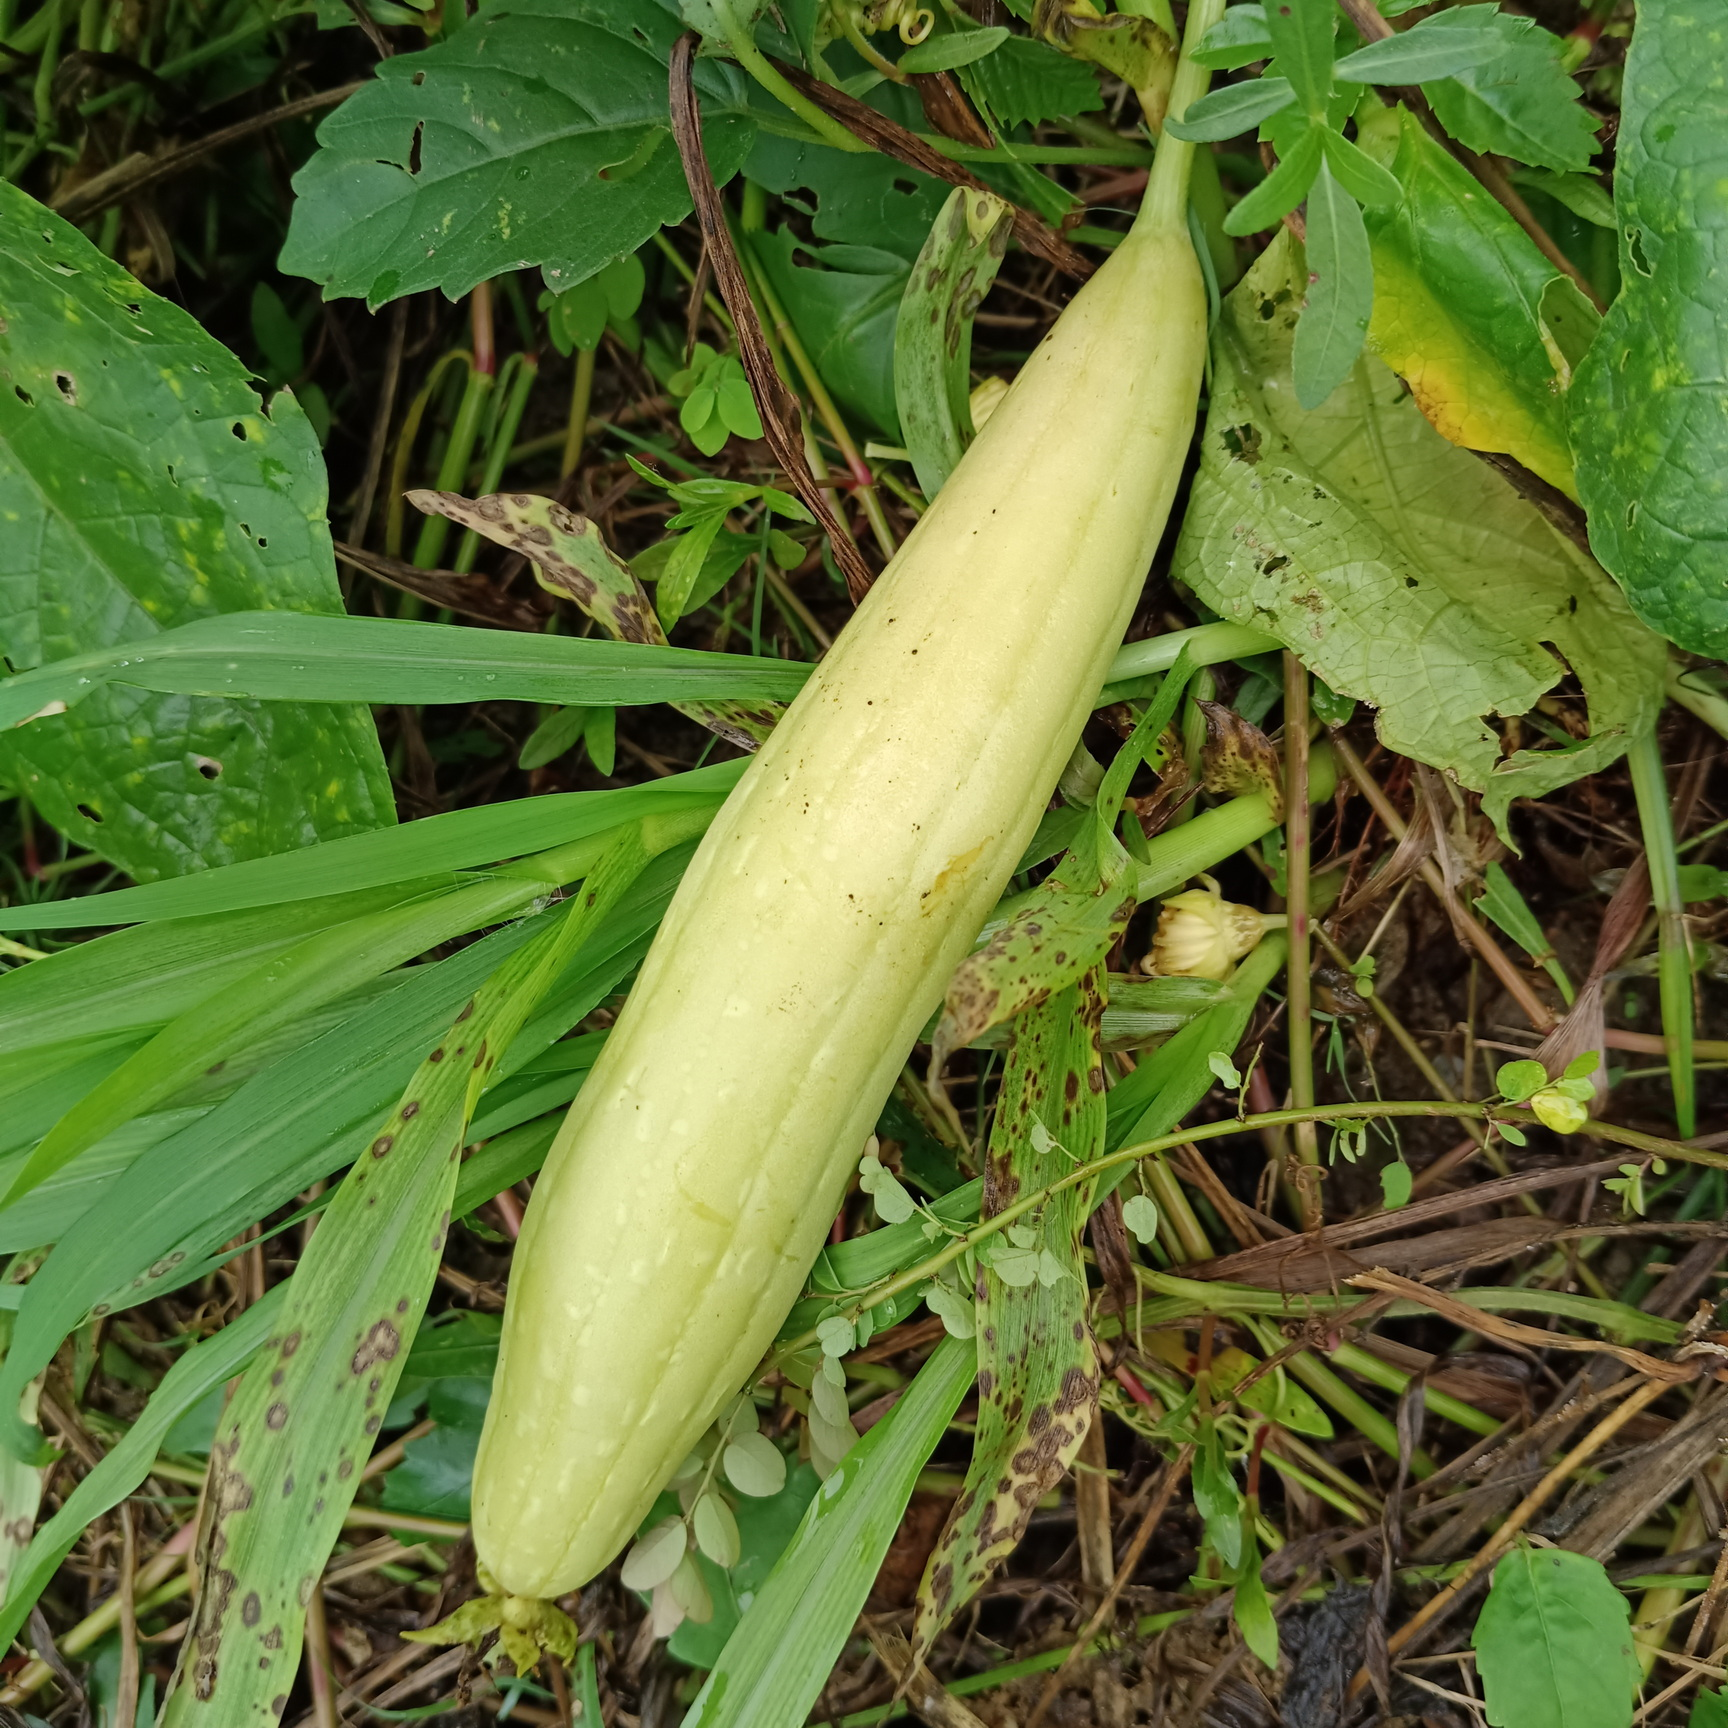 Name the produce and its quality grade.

luffa, fresh
